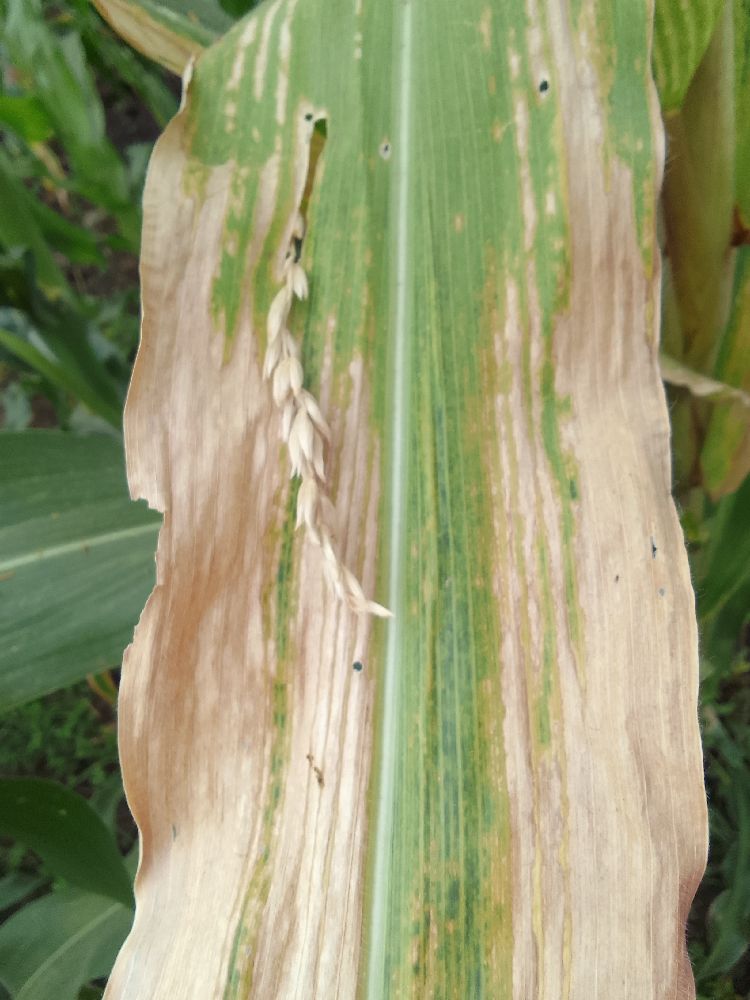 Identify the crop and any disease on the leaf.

maize, maize lethal necrosis
